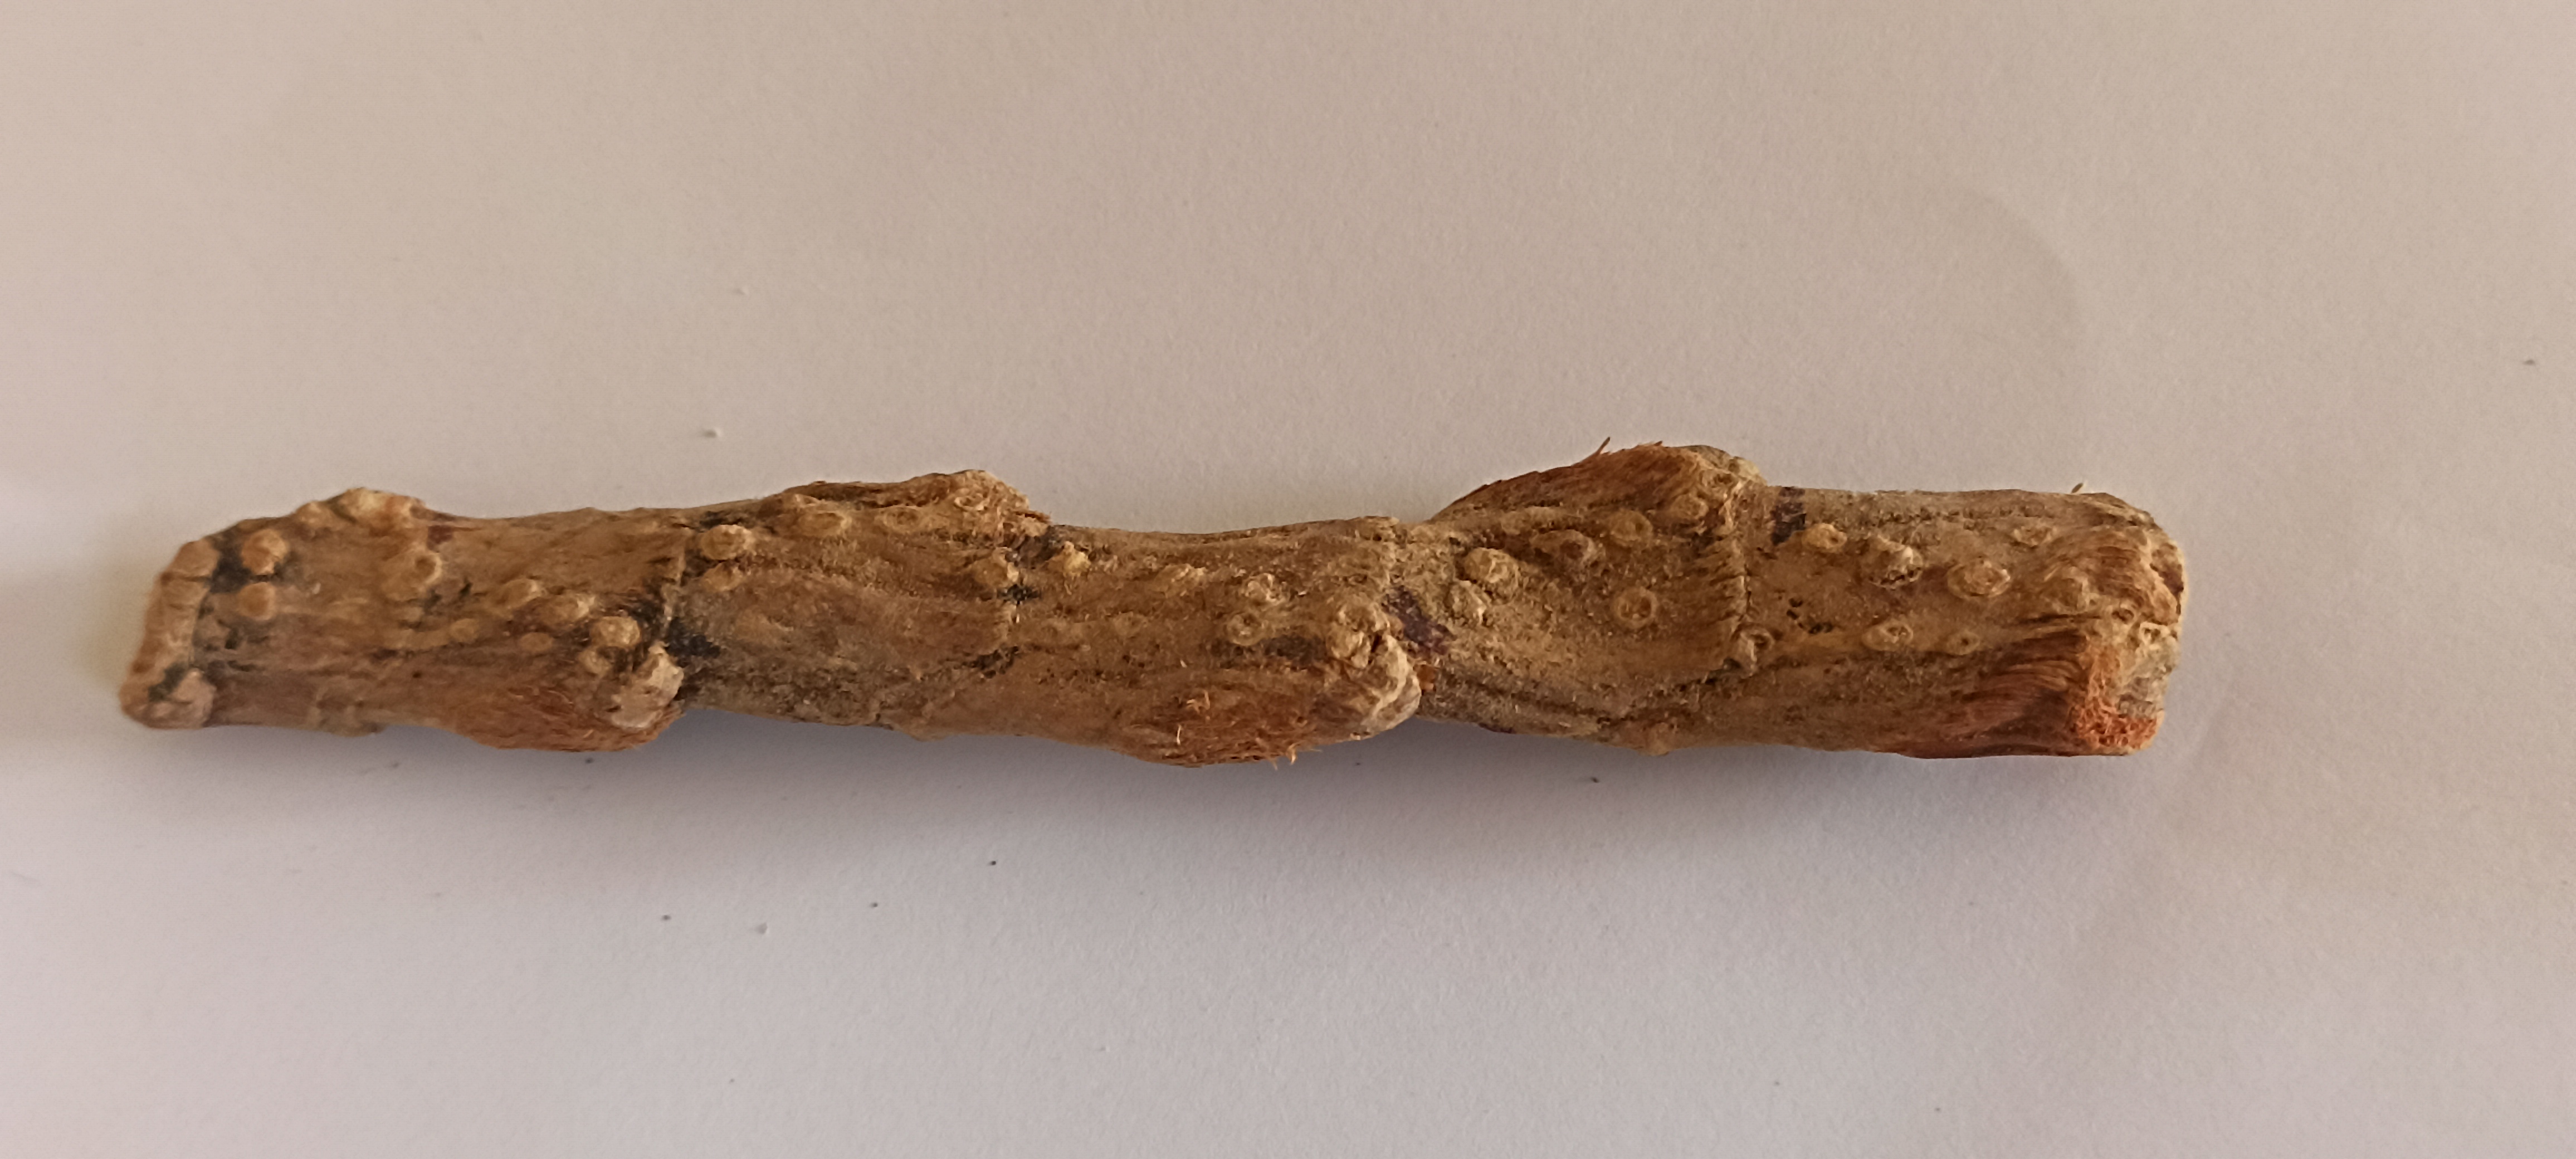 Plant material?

vekhand
